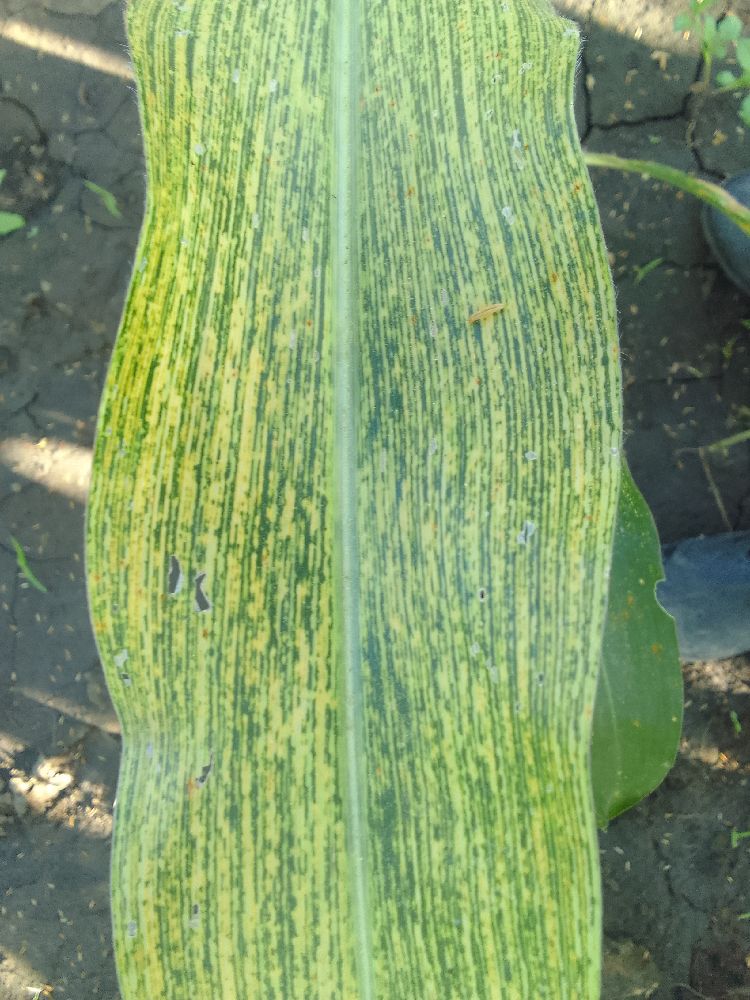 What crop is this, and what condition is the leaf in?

maize, maize streak virus
